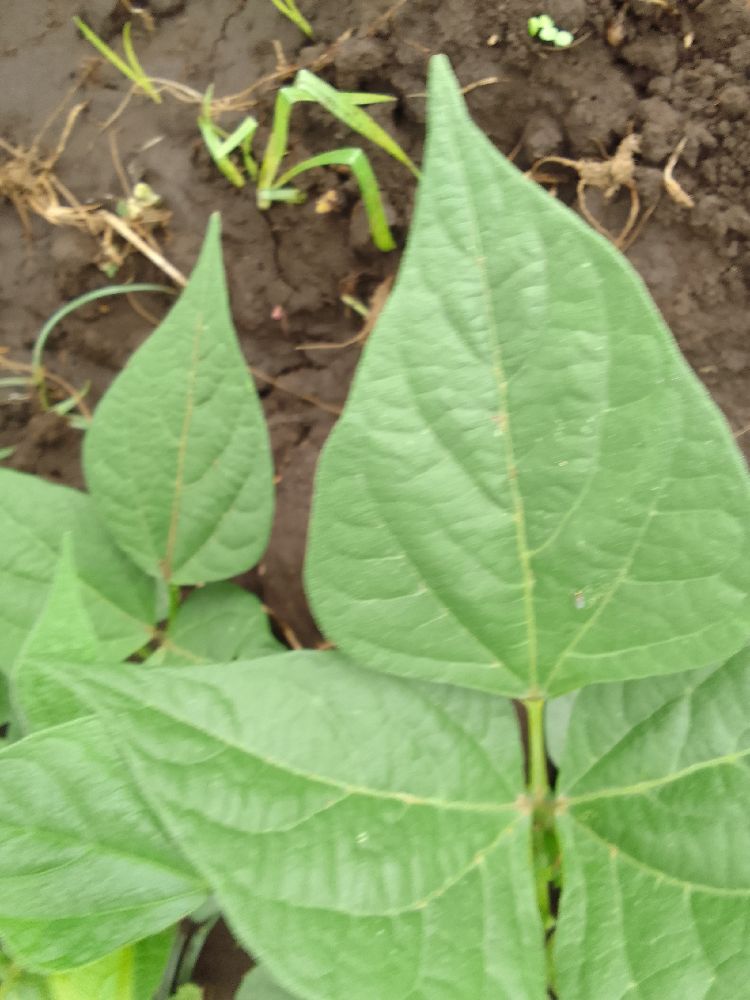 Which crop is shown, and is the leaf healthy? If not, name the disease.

common bean, healthy
